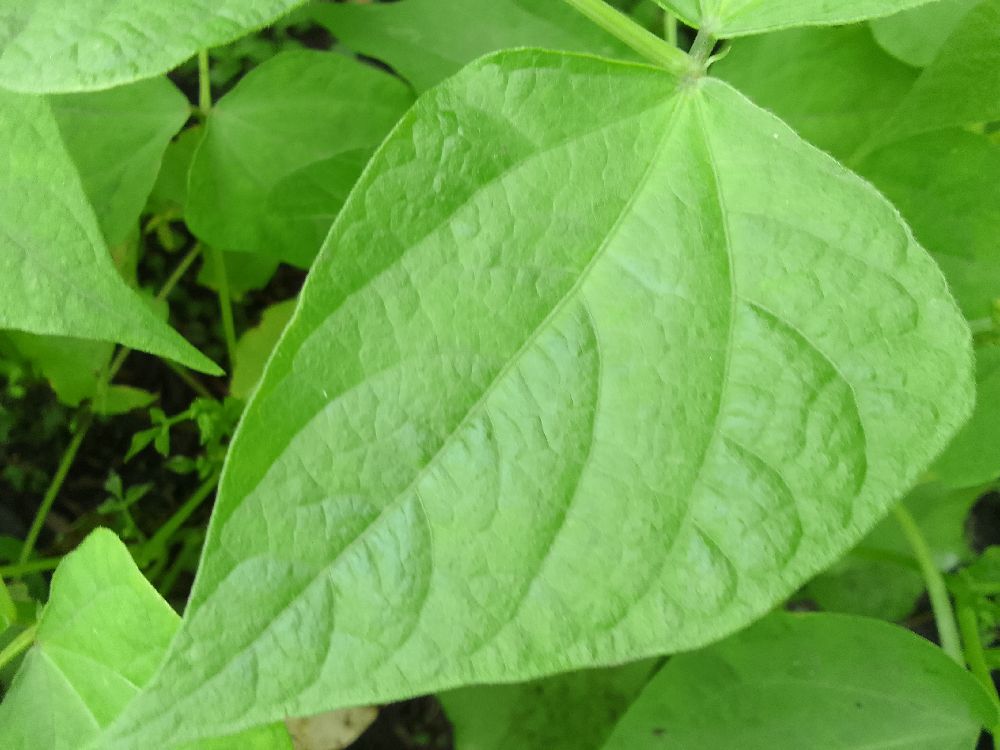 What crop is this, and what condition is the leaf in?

common bean, healthy
